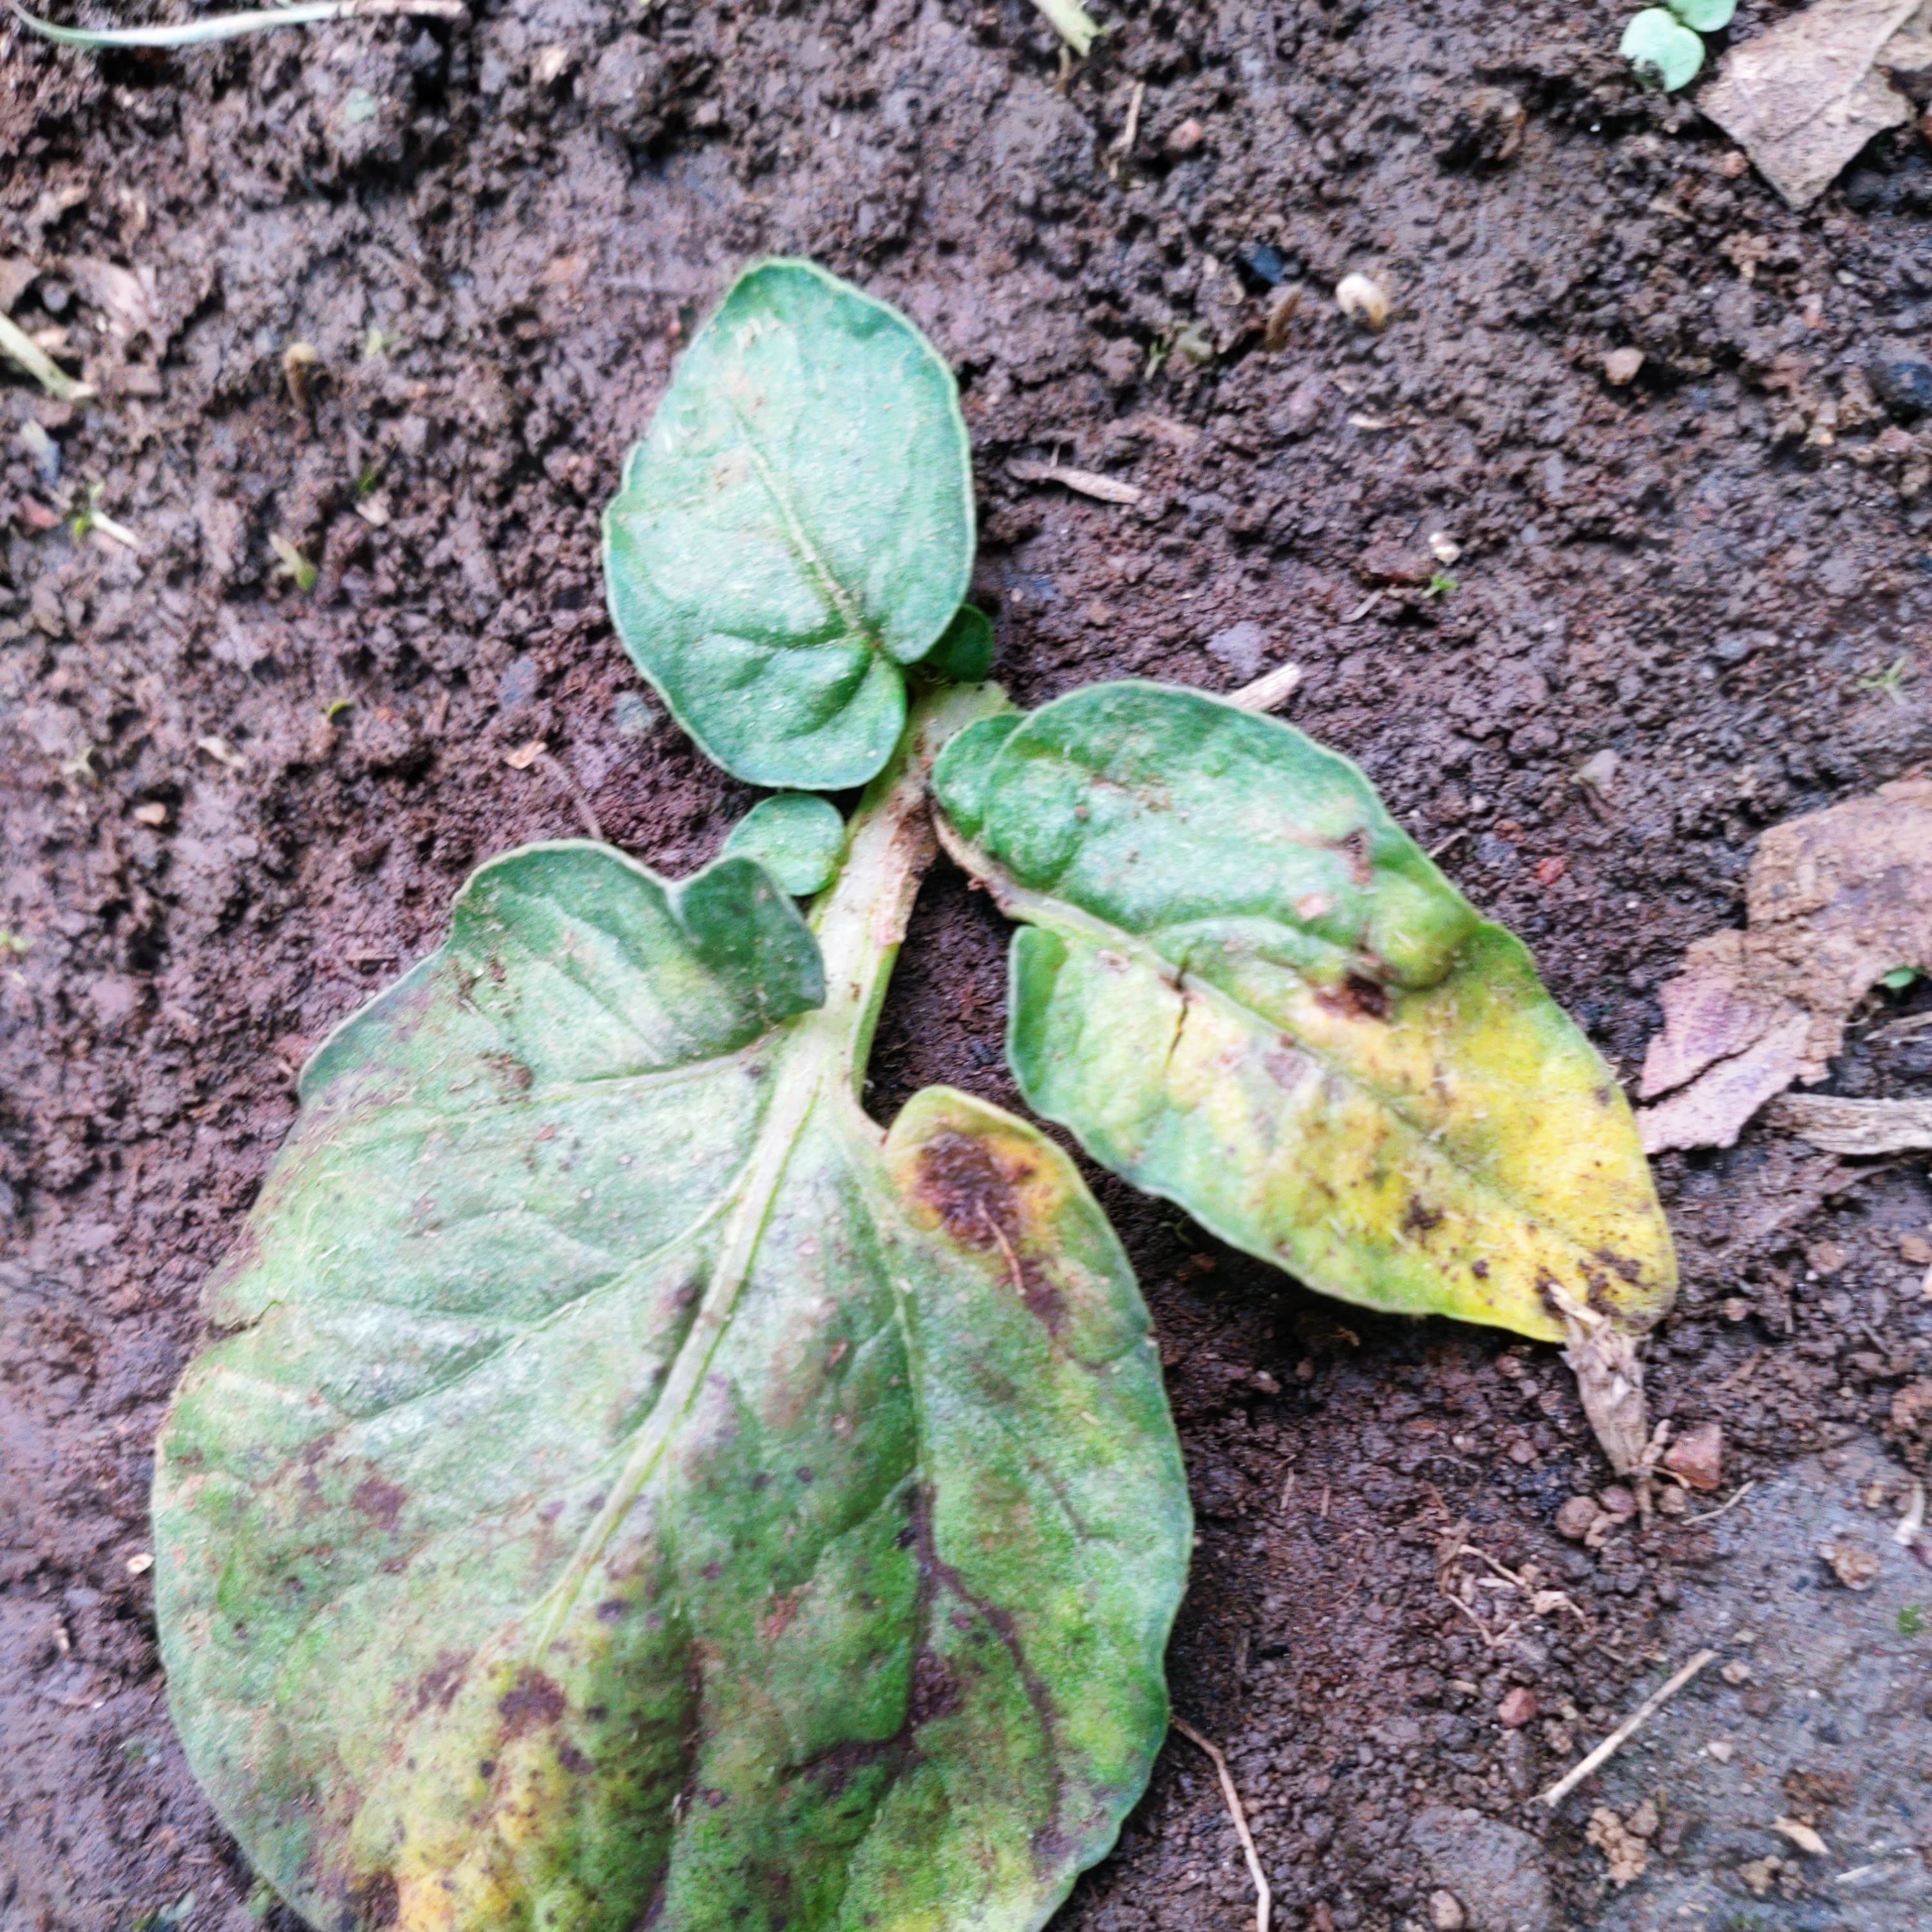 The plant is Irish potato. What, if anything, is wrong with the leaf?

late blight
